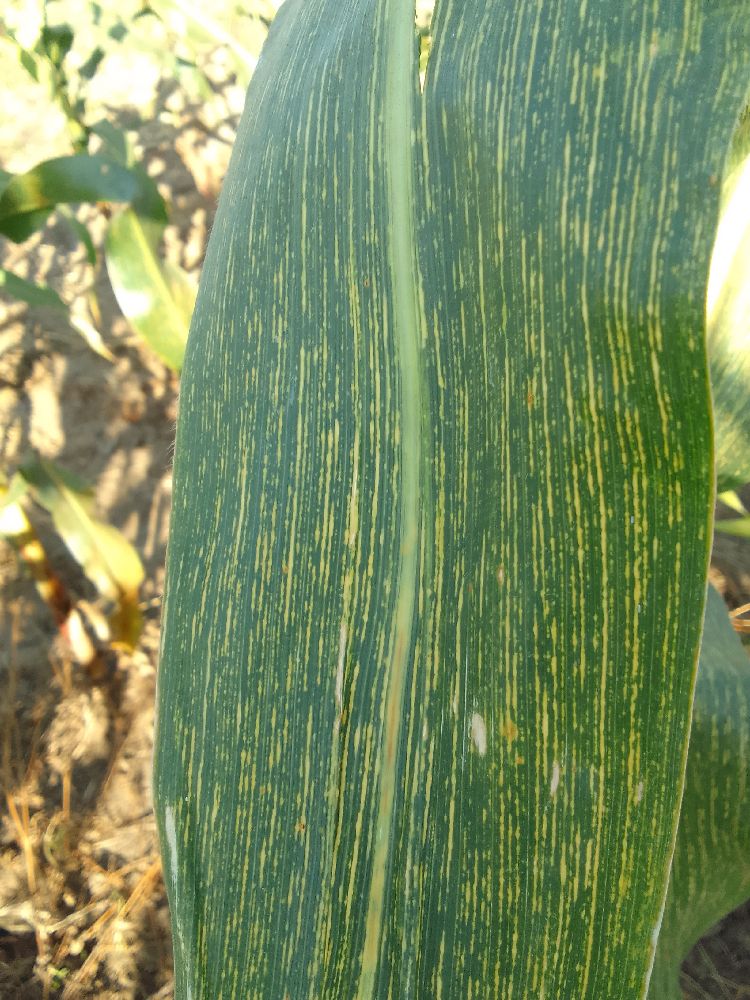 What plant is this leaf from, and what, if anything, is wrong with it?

maize, maize streak virus
